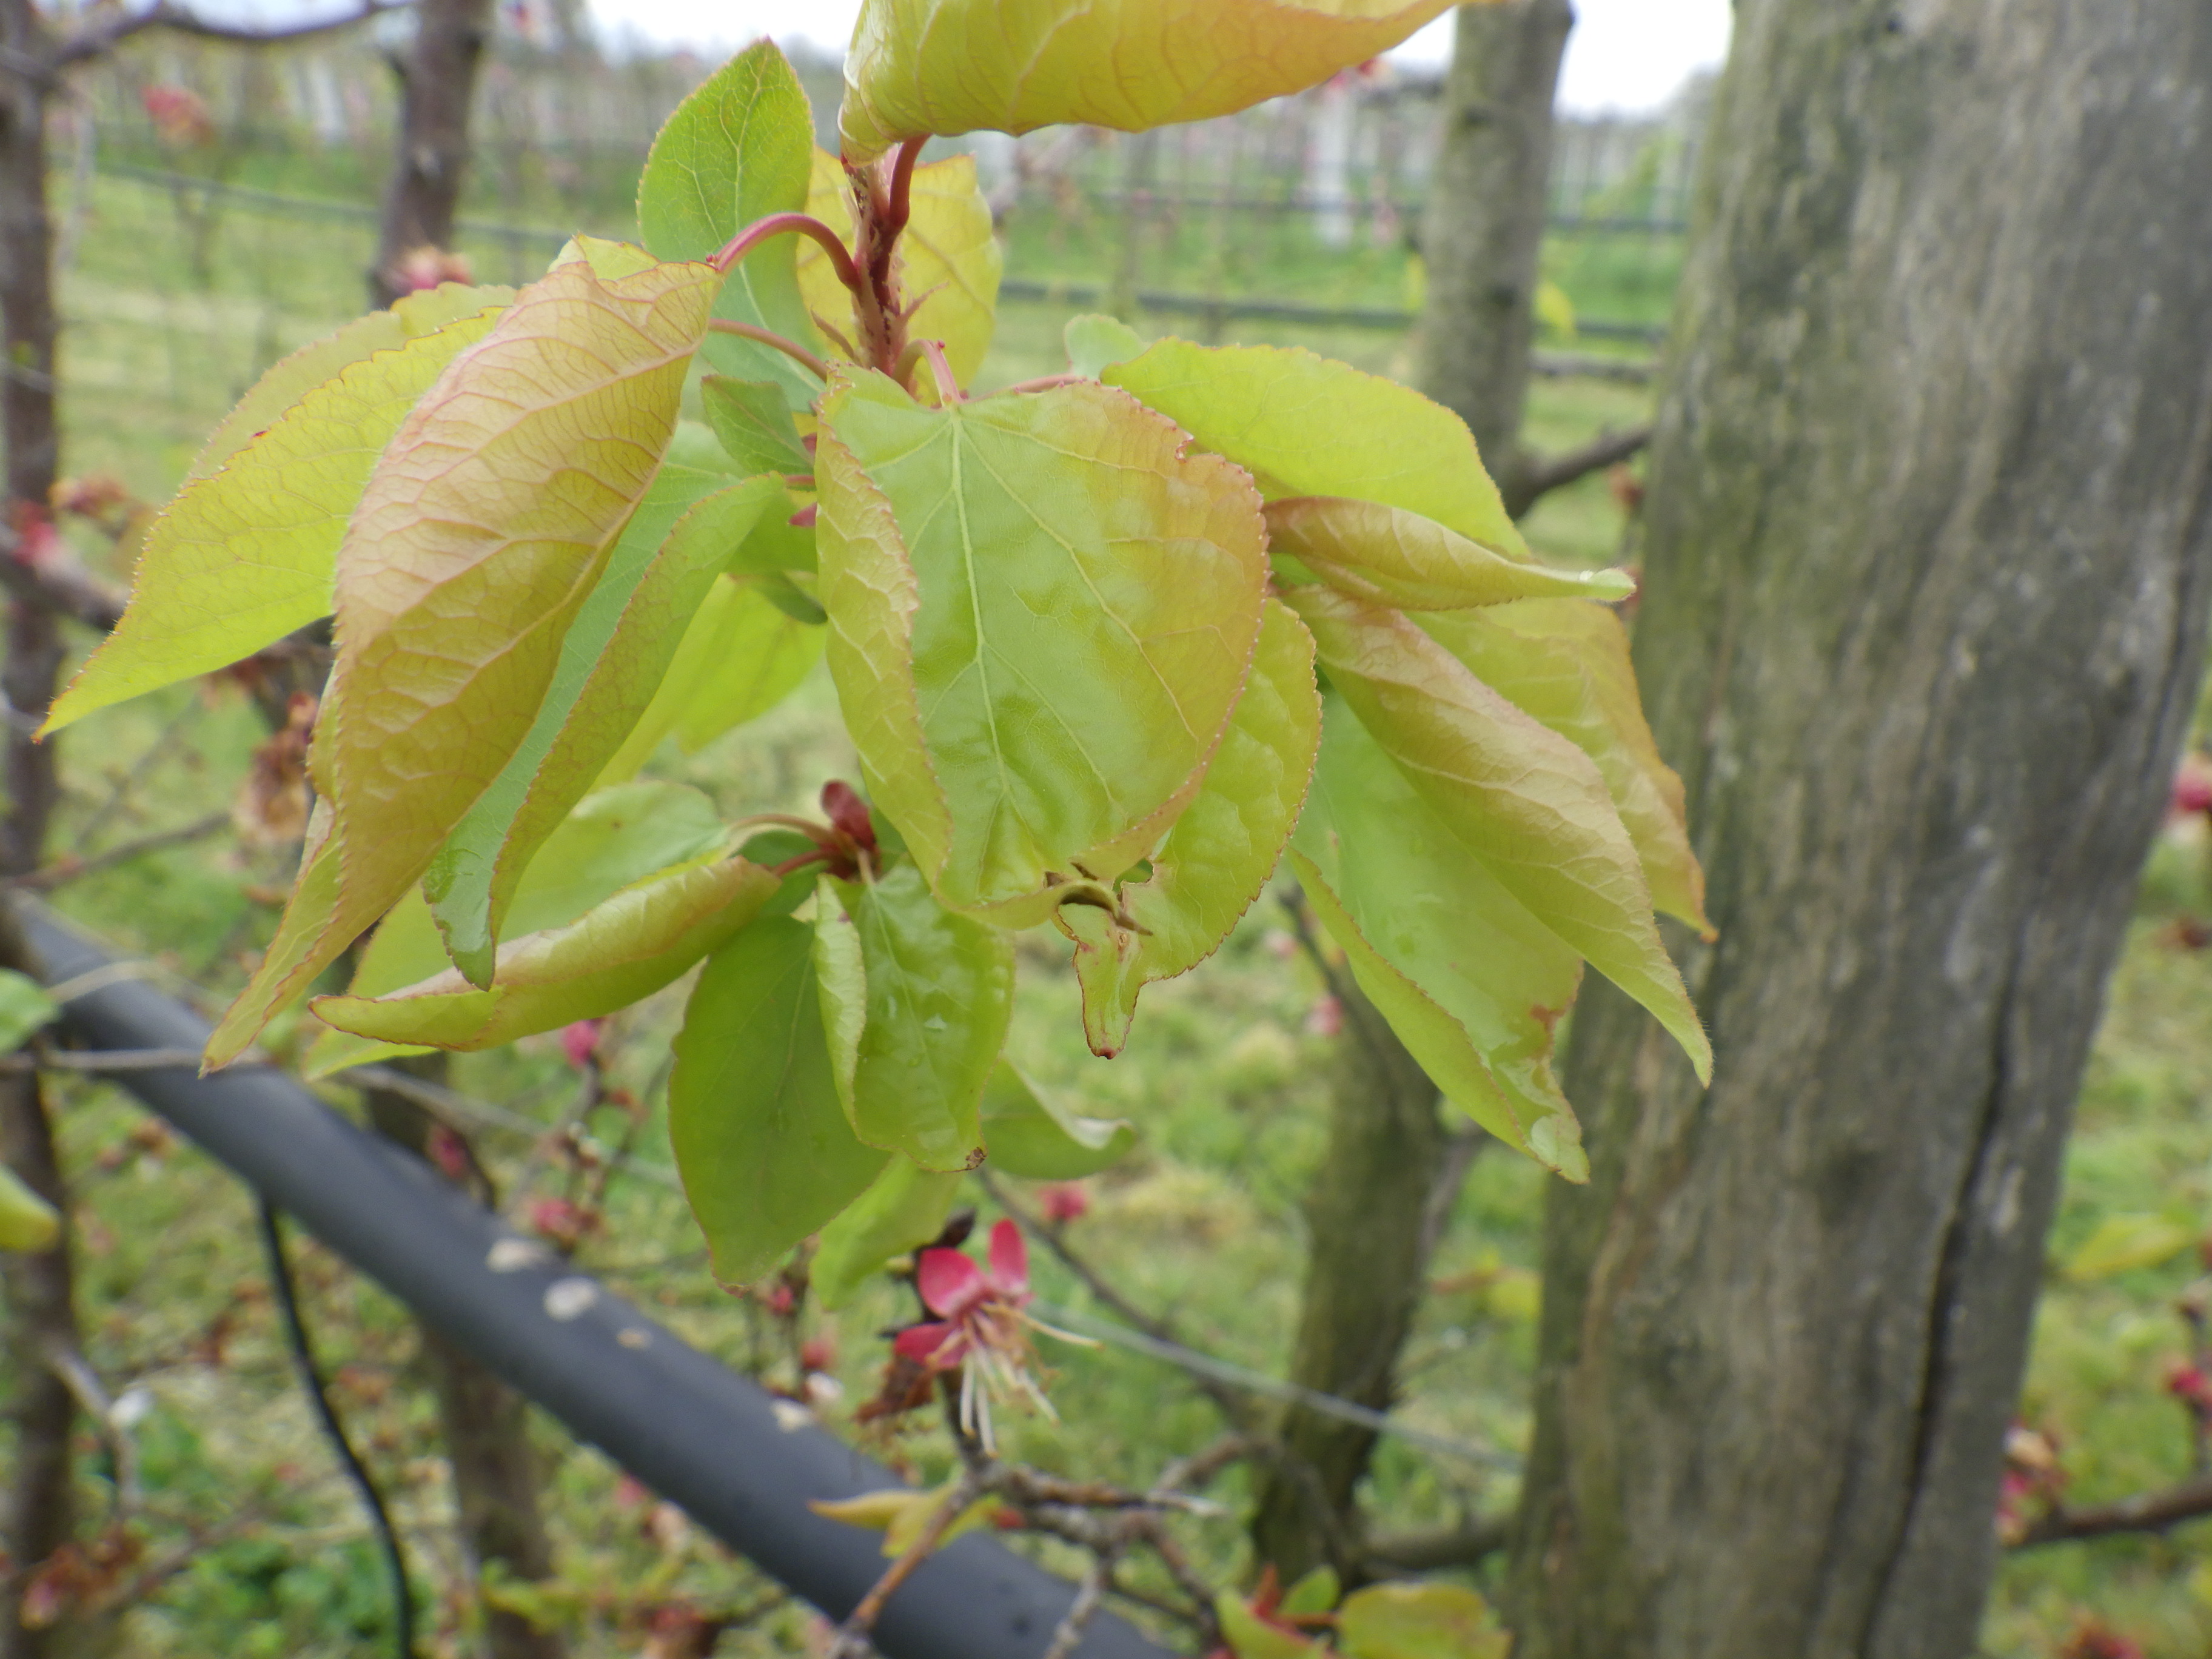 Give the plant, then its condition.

apricot, shot hole disease
